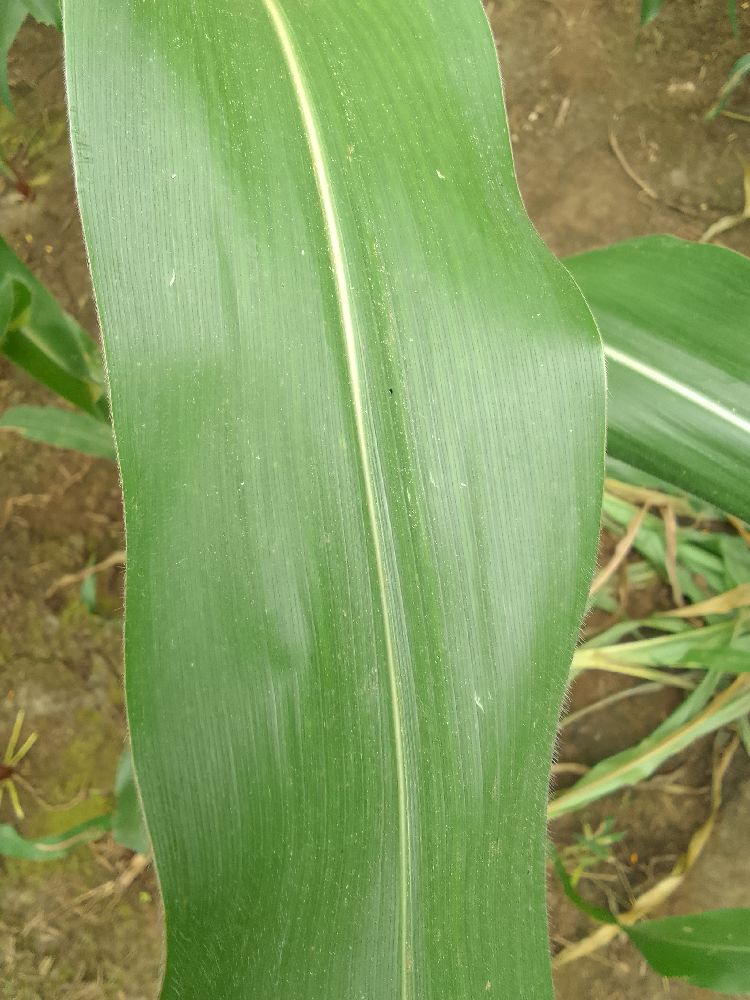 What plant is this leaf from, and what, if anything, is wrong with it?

maize, healthy
